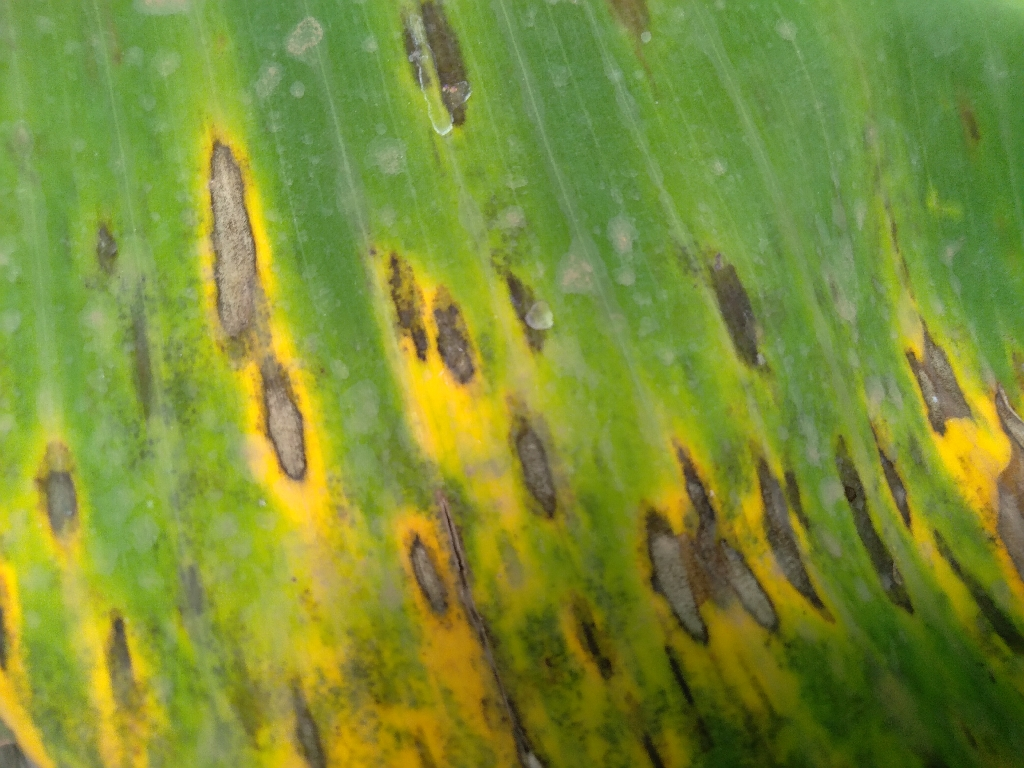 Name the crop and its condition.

banana, black sigatoka
